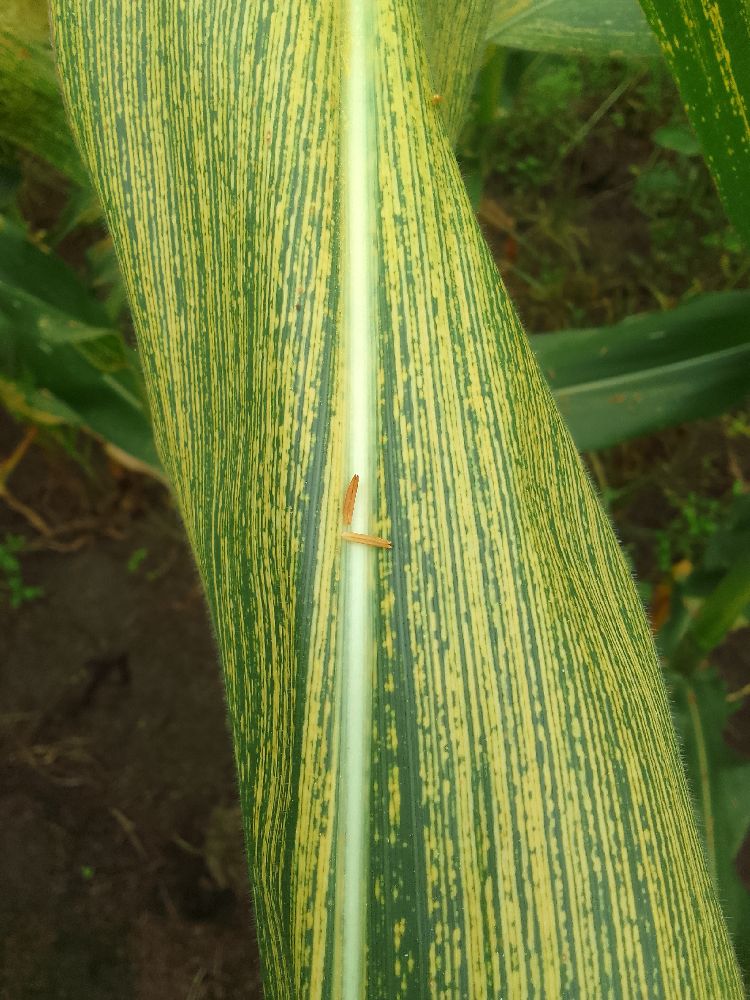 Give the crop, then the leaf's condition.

maize, maize streak virus
